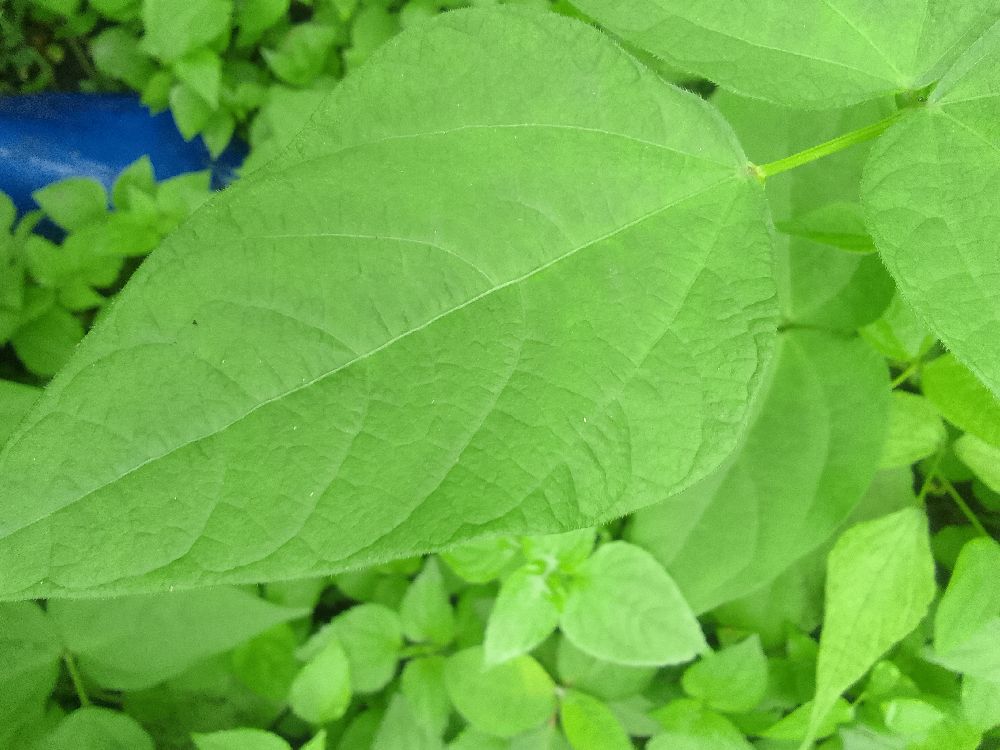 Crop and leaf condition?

common bean, healthy
